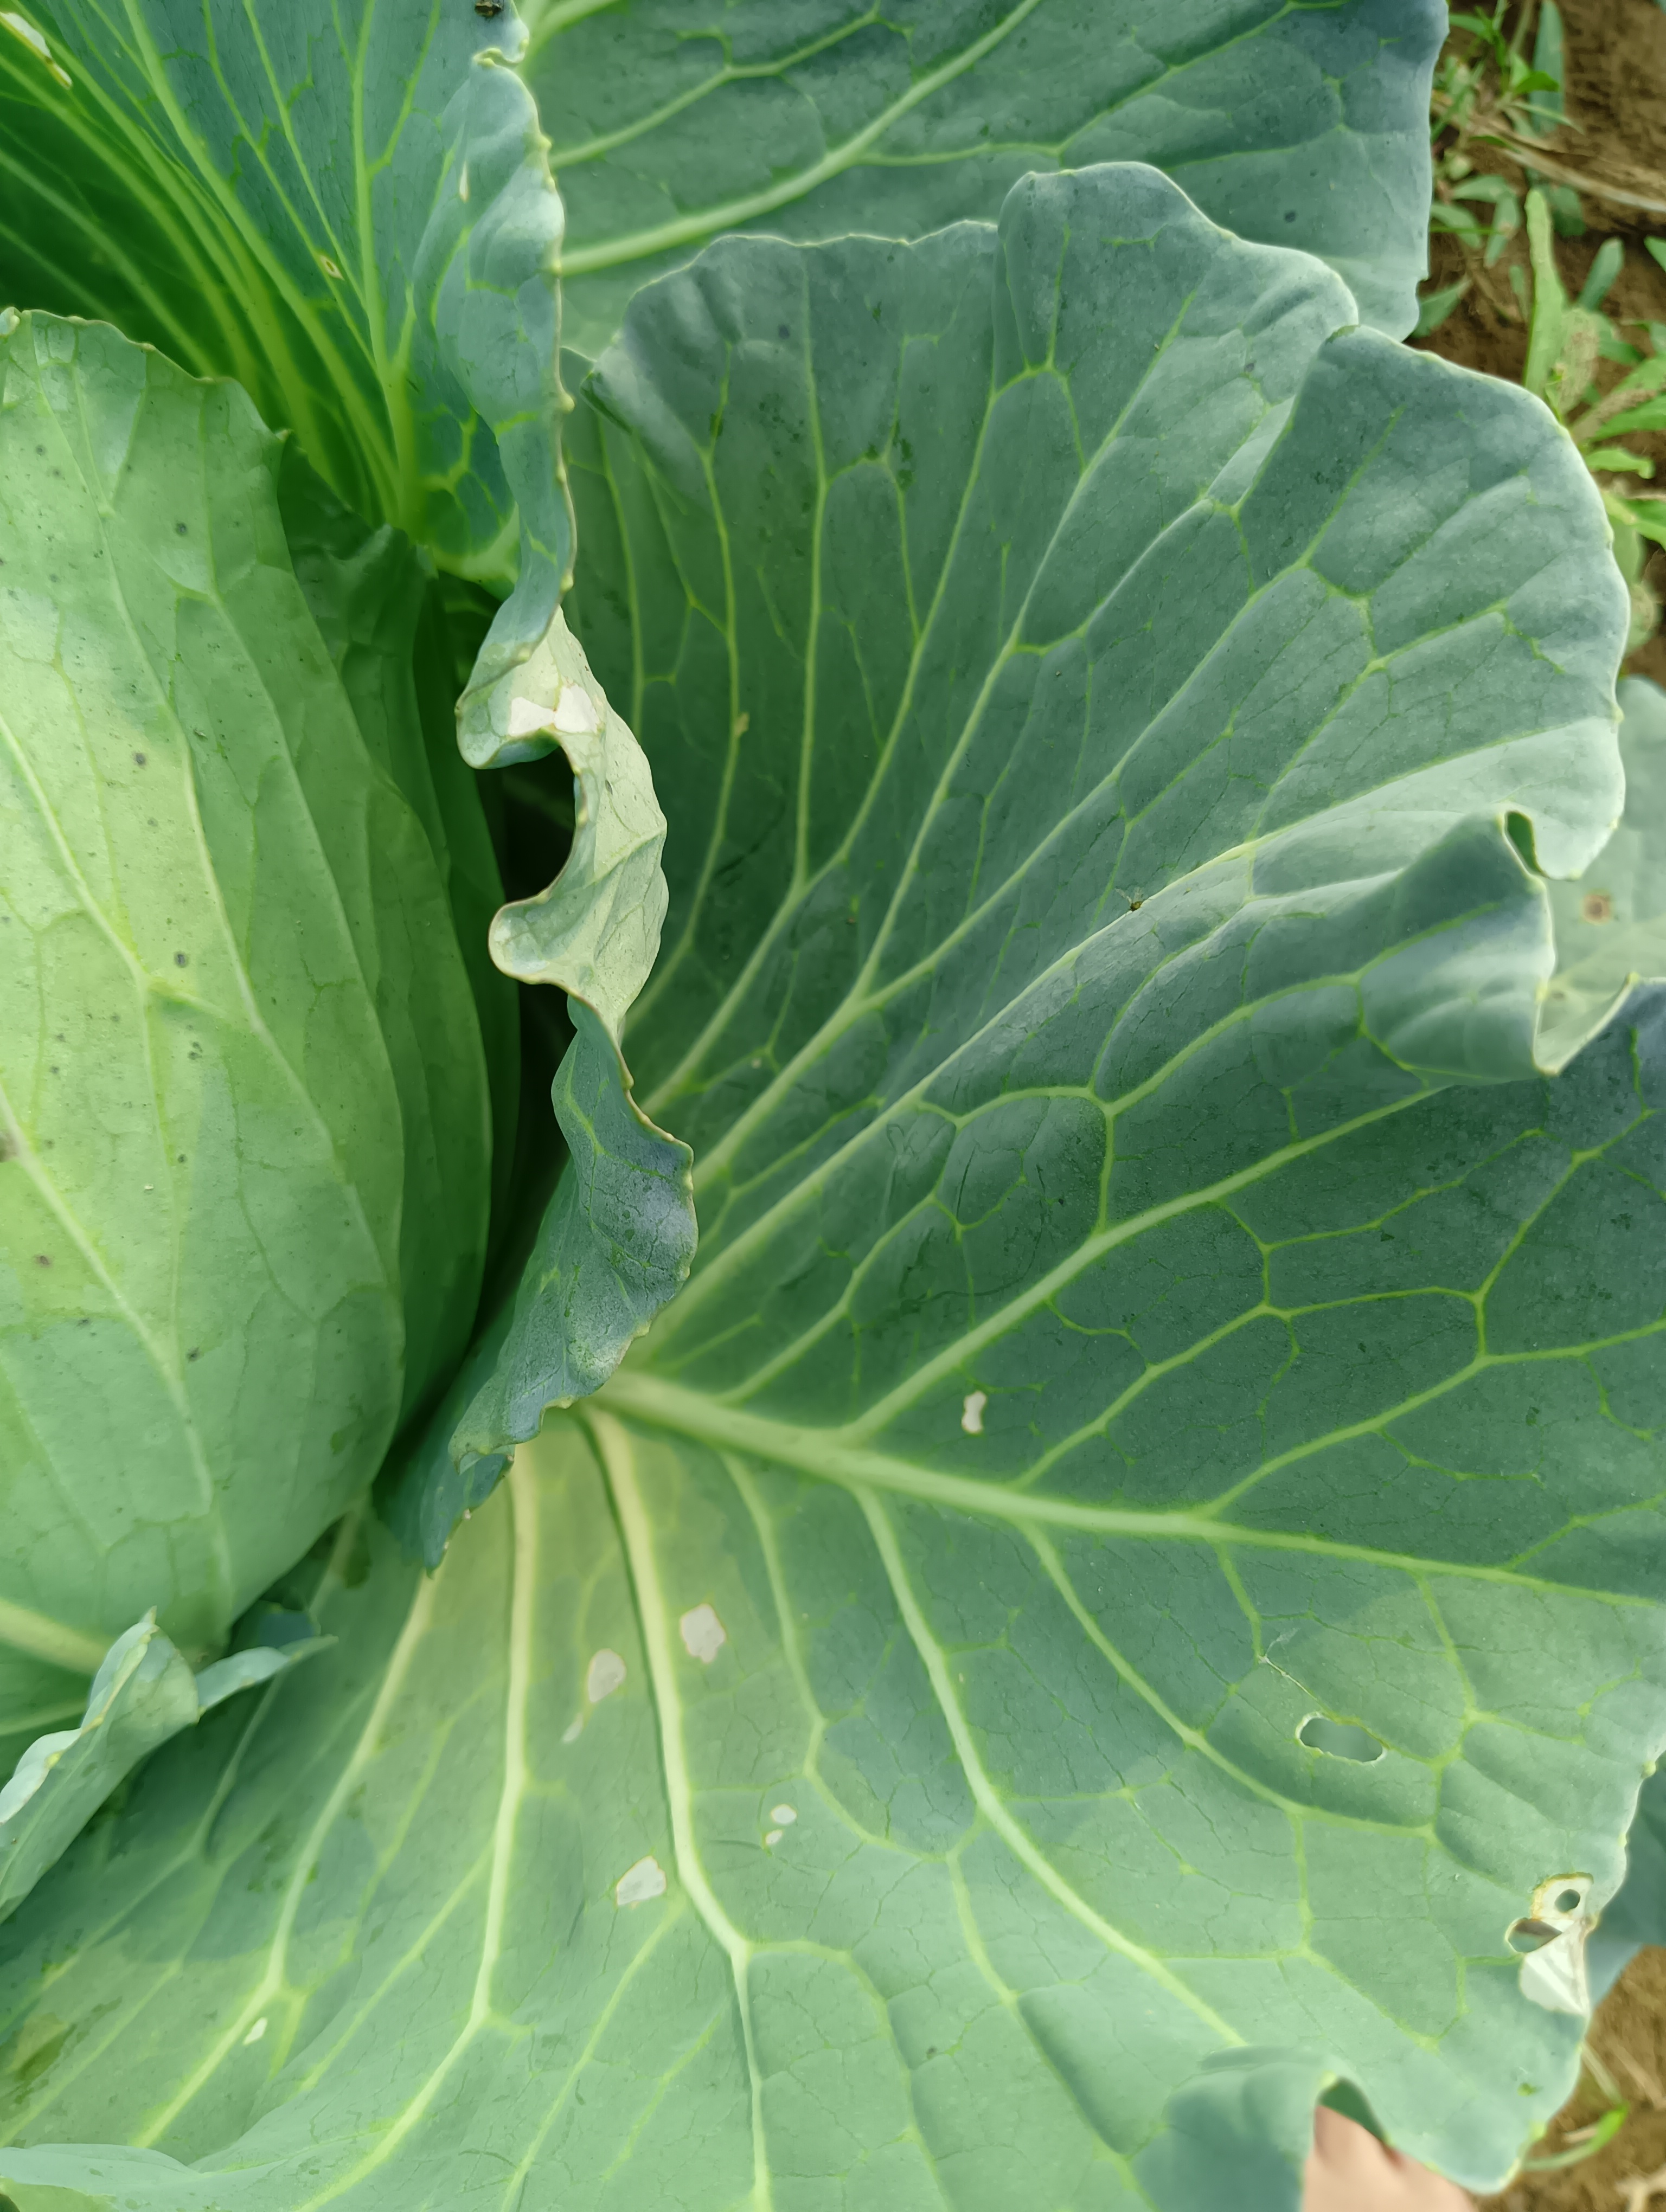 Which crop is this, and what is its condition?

cabbage, healthy
